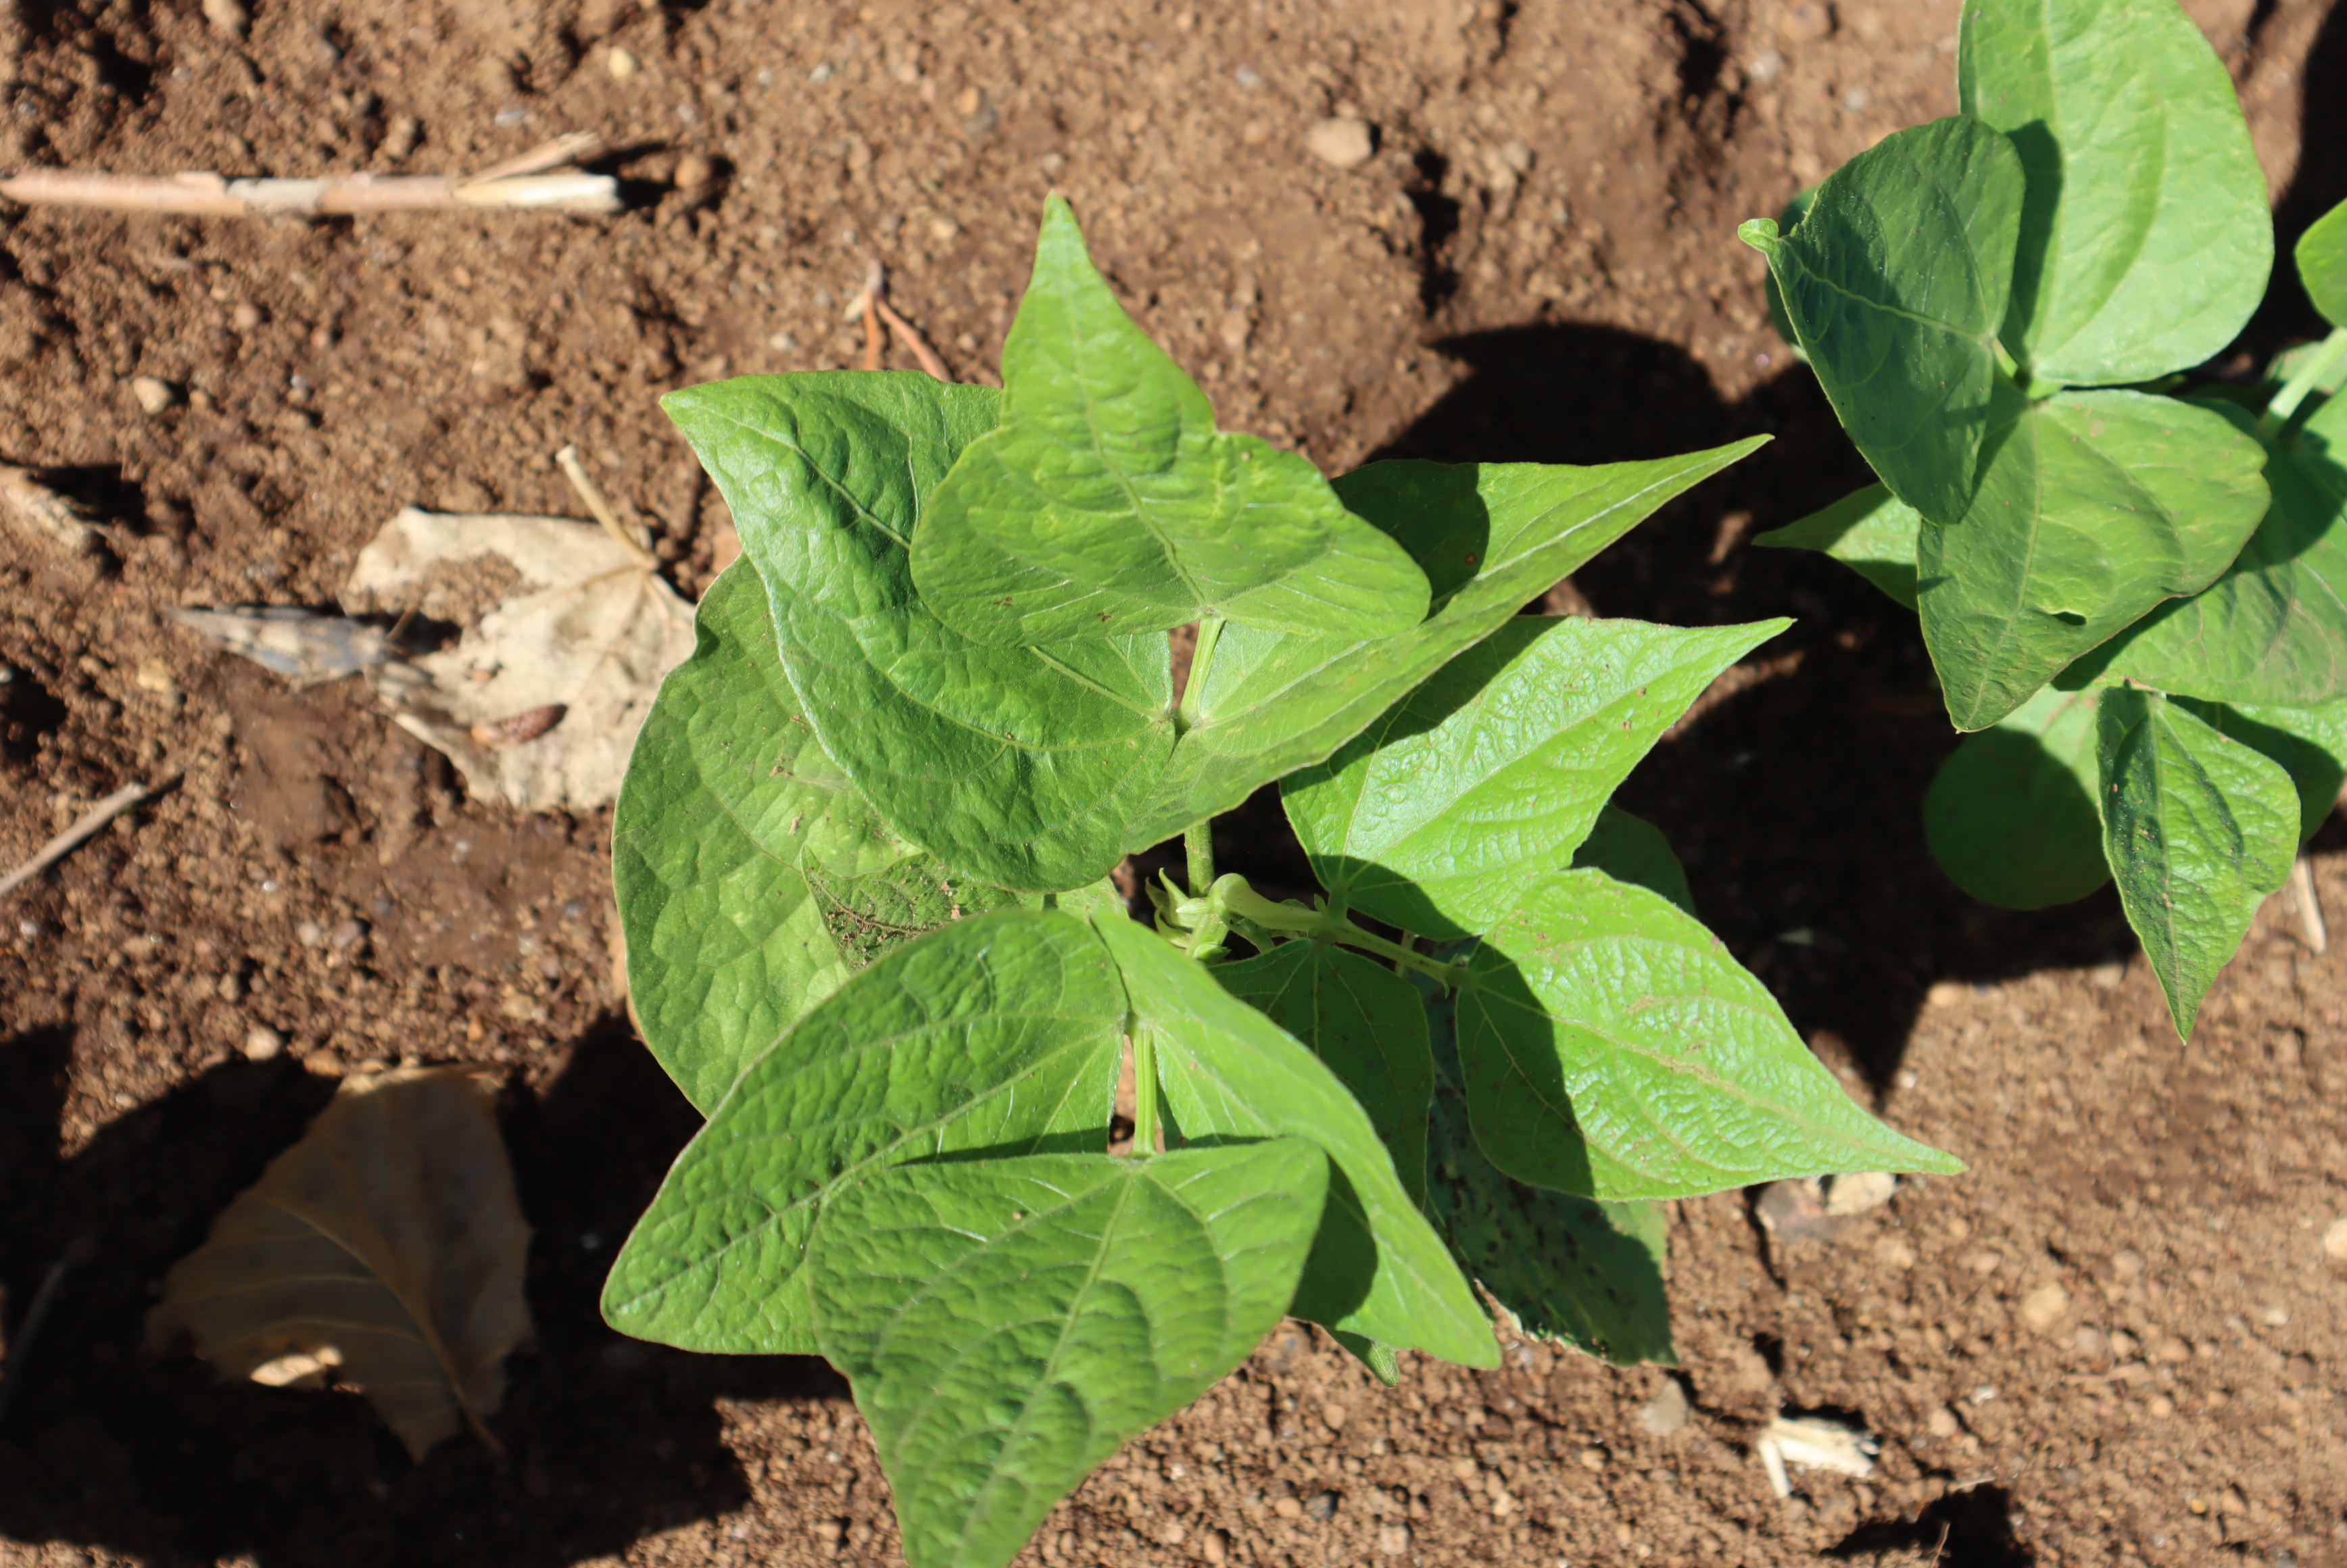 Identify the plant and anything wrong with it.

peas, phytophagous
